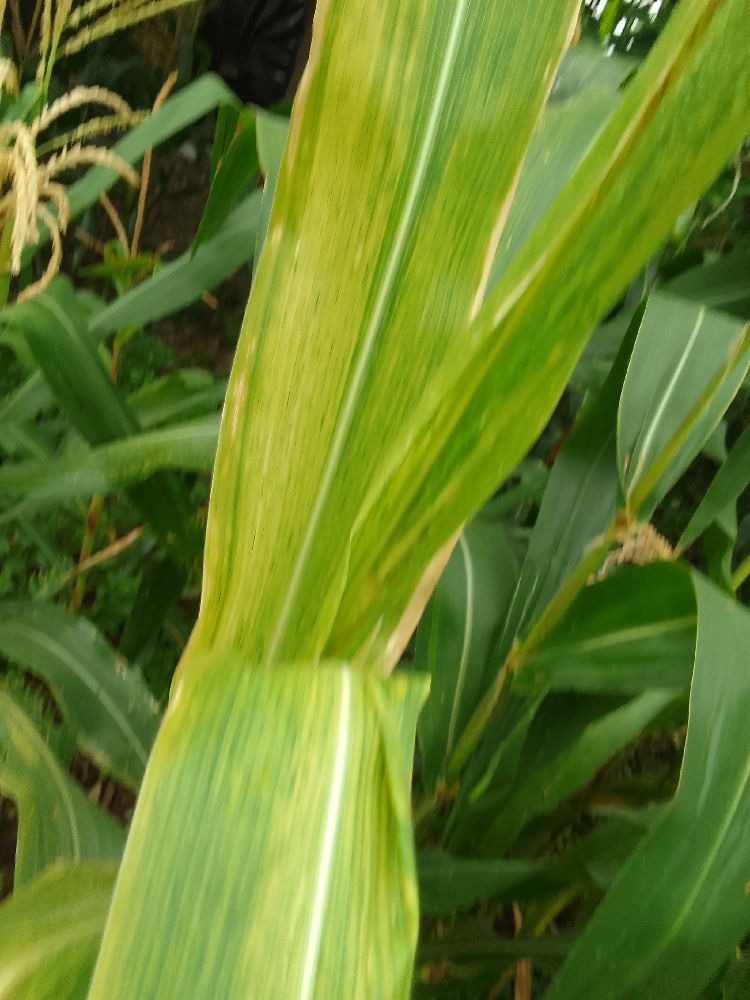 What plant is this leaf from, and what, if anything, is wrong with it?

maize, maize lethal necrosis
